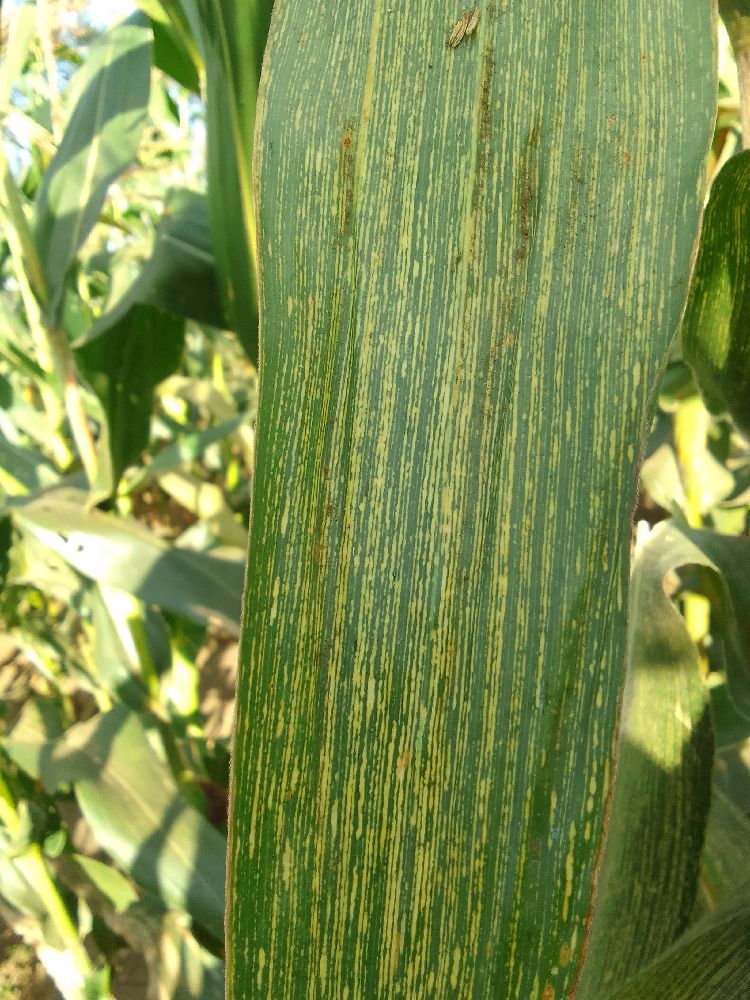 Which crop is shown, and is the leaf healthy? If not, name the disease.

maize, maize streak virus
